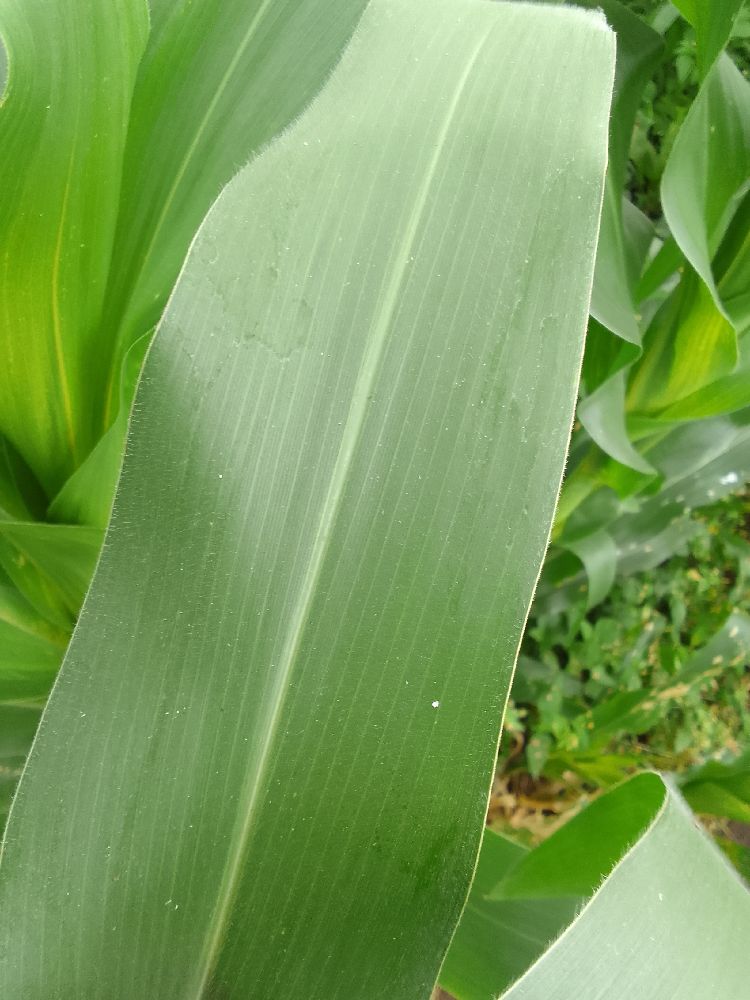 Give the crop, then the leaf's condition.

maize, healthy
